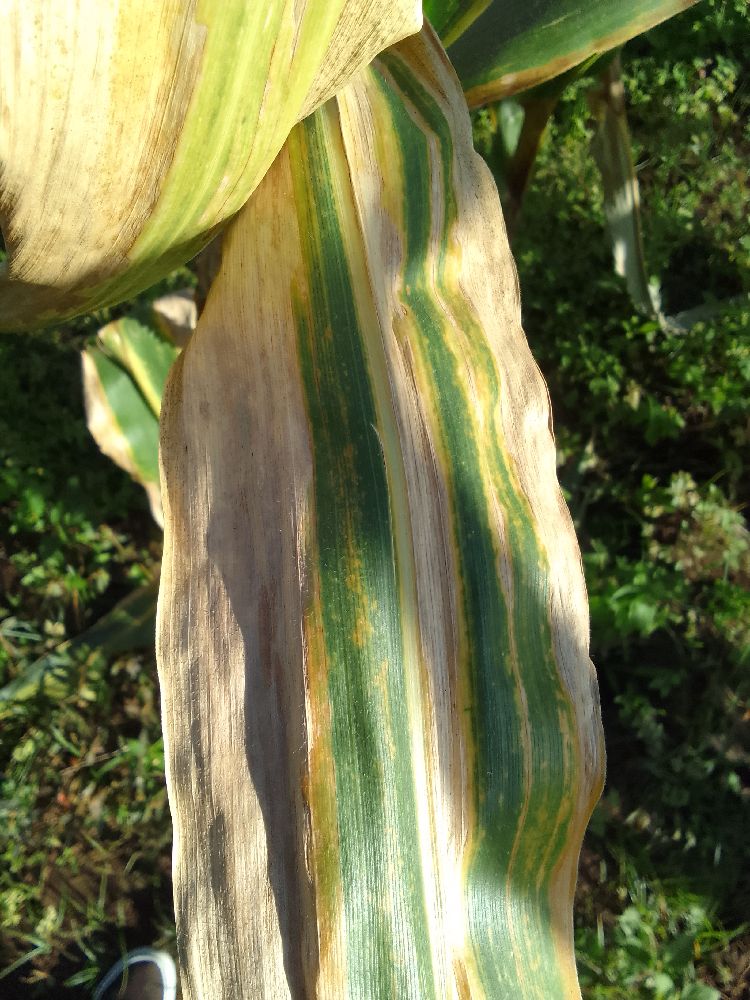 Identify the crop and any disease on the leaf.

maize, maize lethal necrosis
